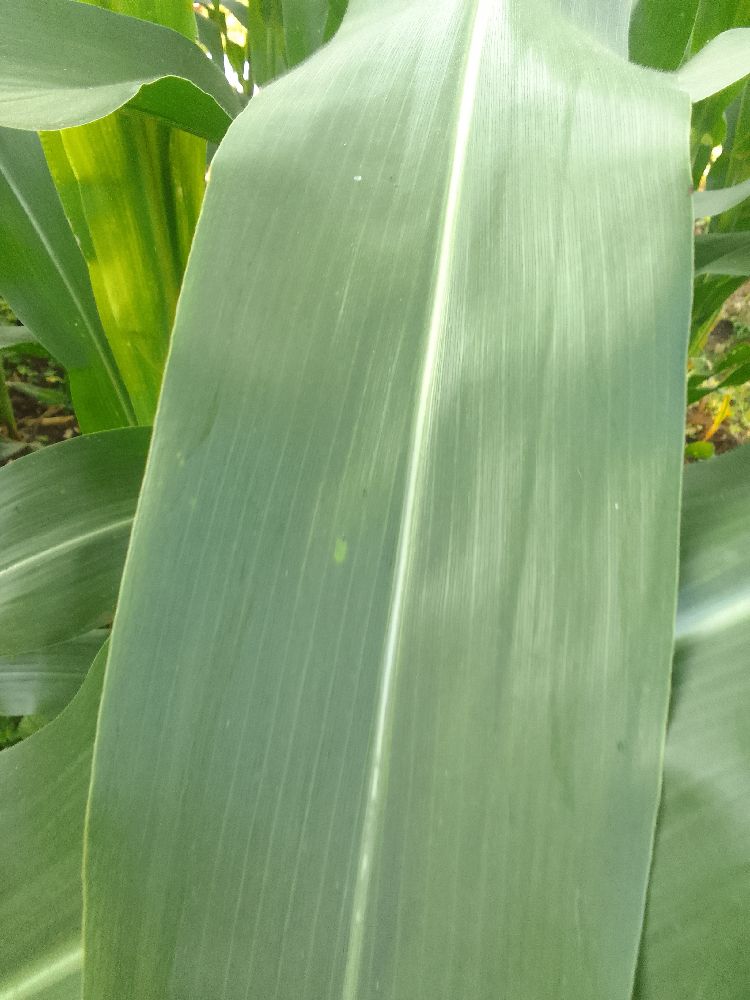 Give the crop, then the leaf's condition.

maize, healthy
